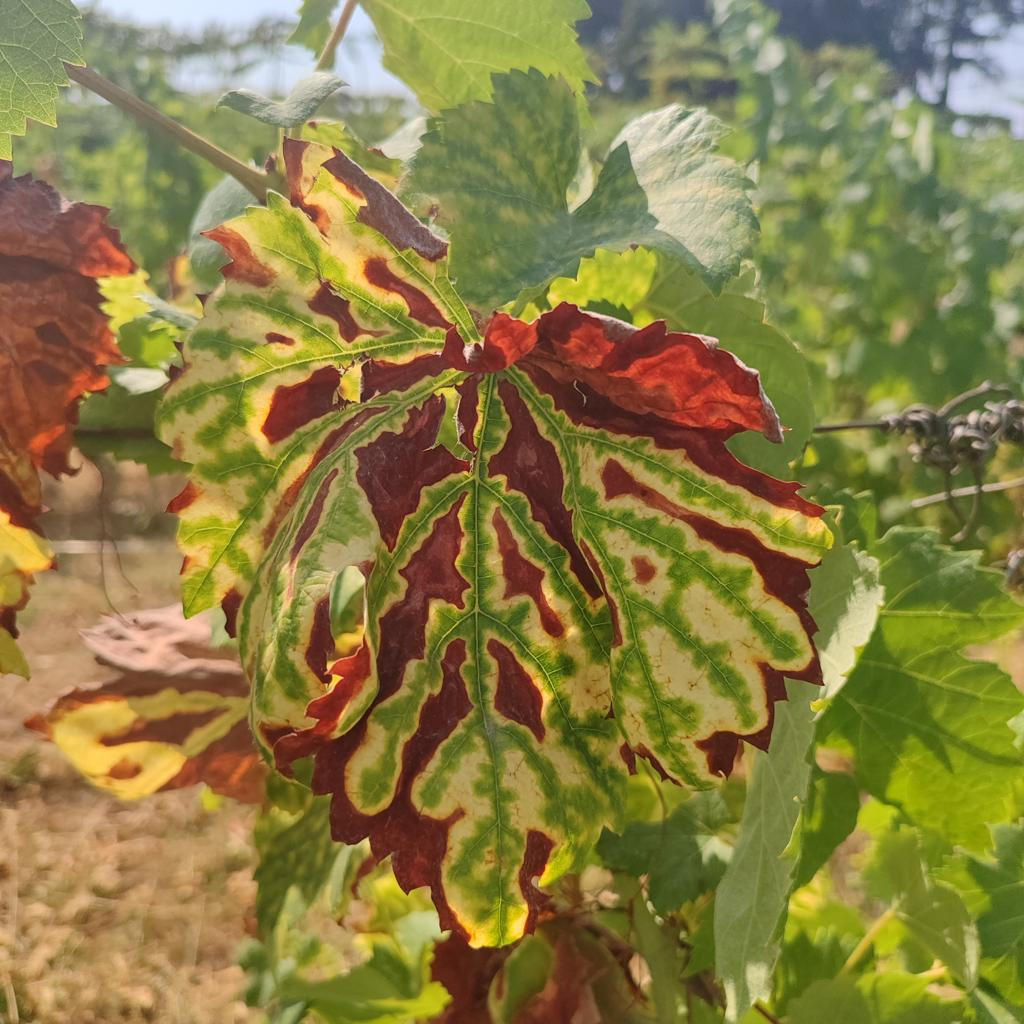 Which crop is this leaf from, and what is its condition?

grapevine, esca complex
